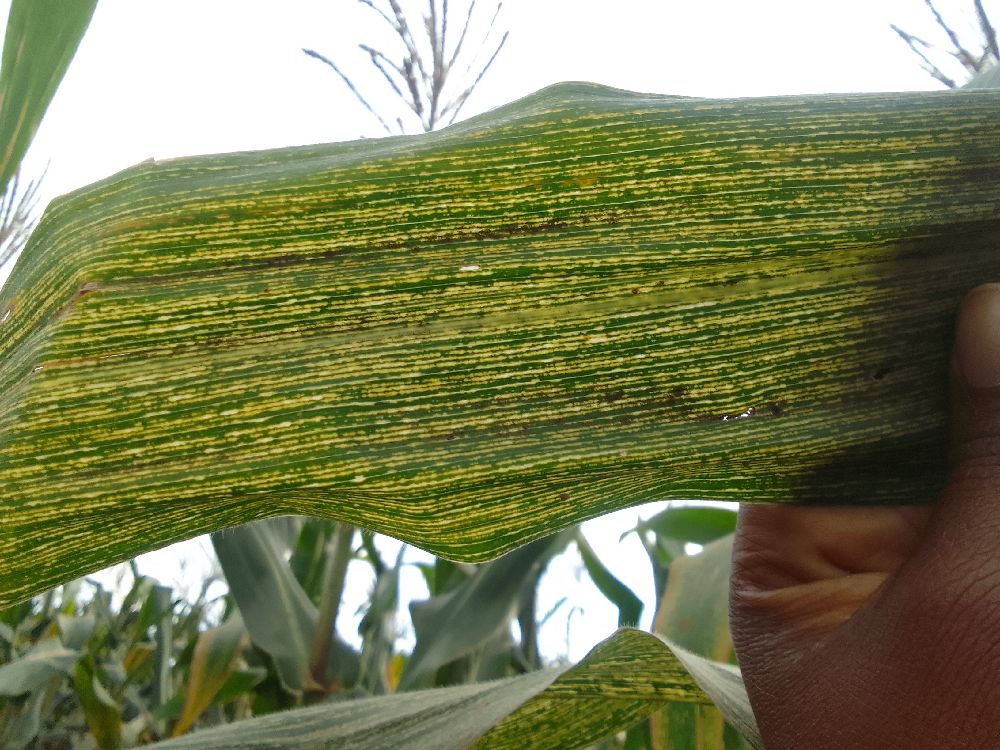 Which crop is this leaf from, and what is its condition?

maize, maize streak virus
